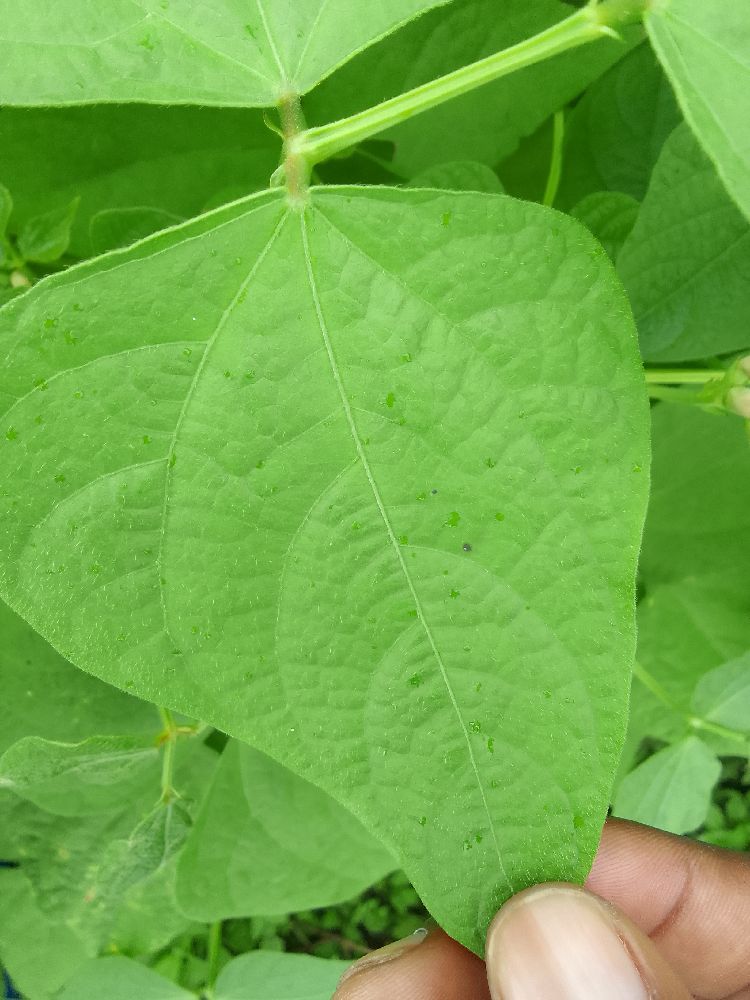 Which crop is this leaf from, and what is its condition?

common bean, healthy
